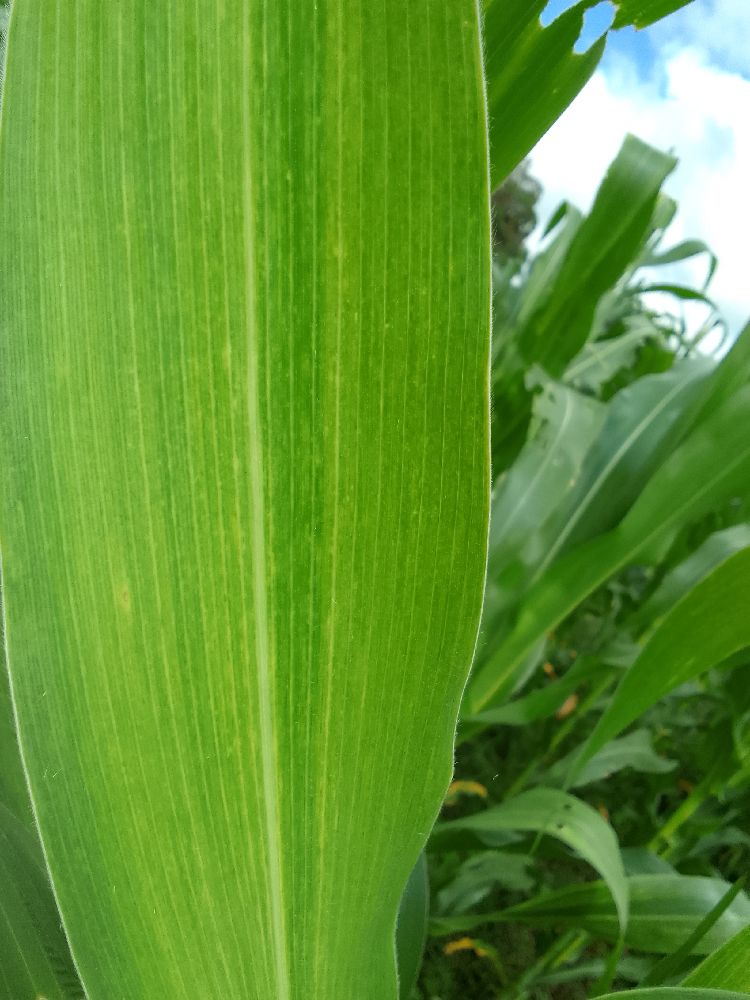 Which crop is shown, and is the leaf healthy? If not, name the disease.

maize, maize lethal necrosis
